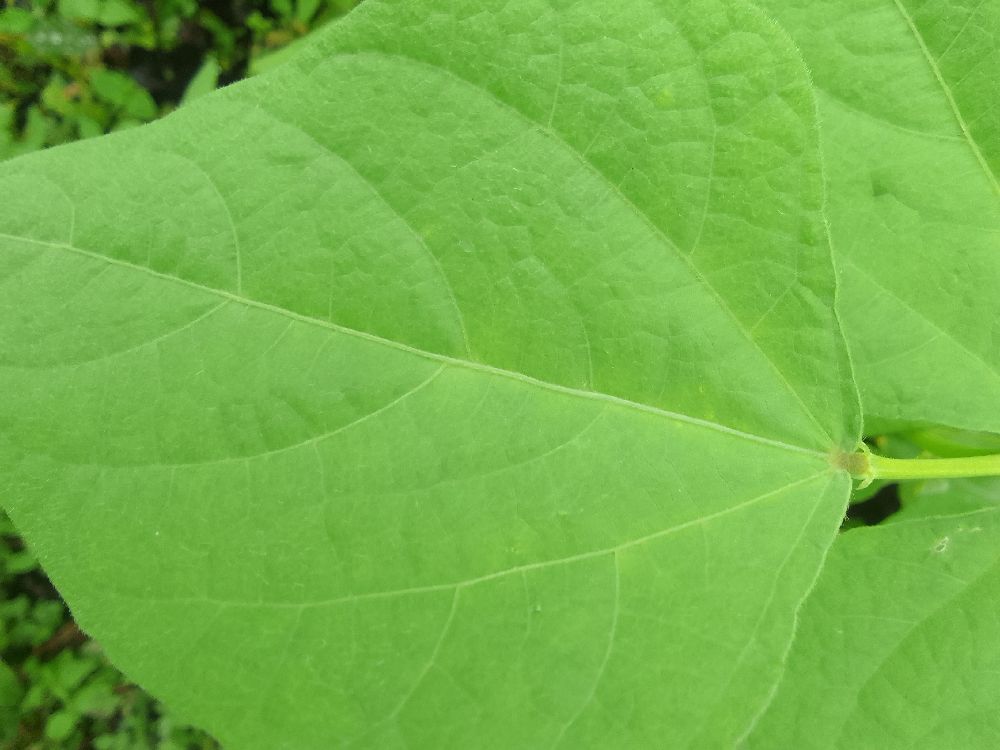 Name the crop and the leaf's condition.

common bean, healthy
